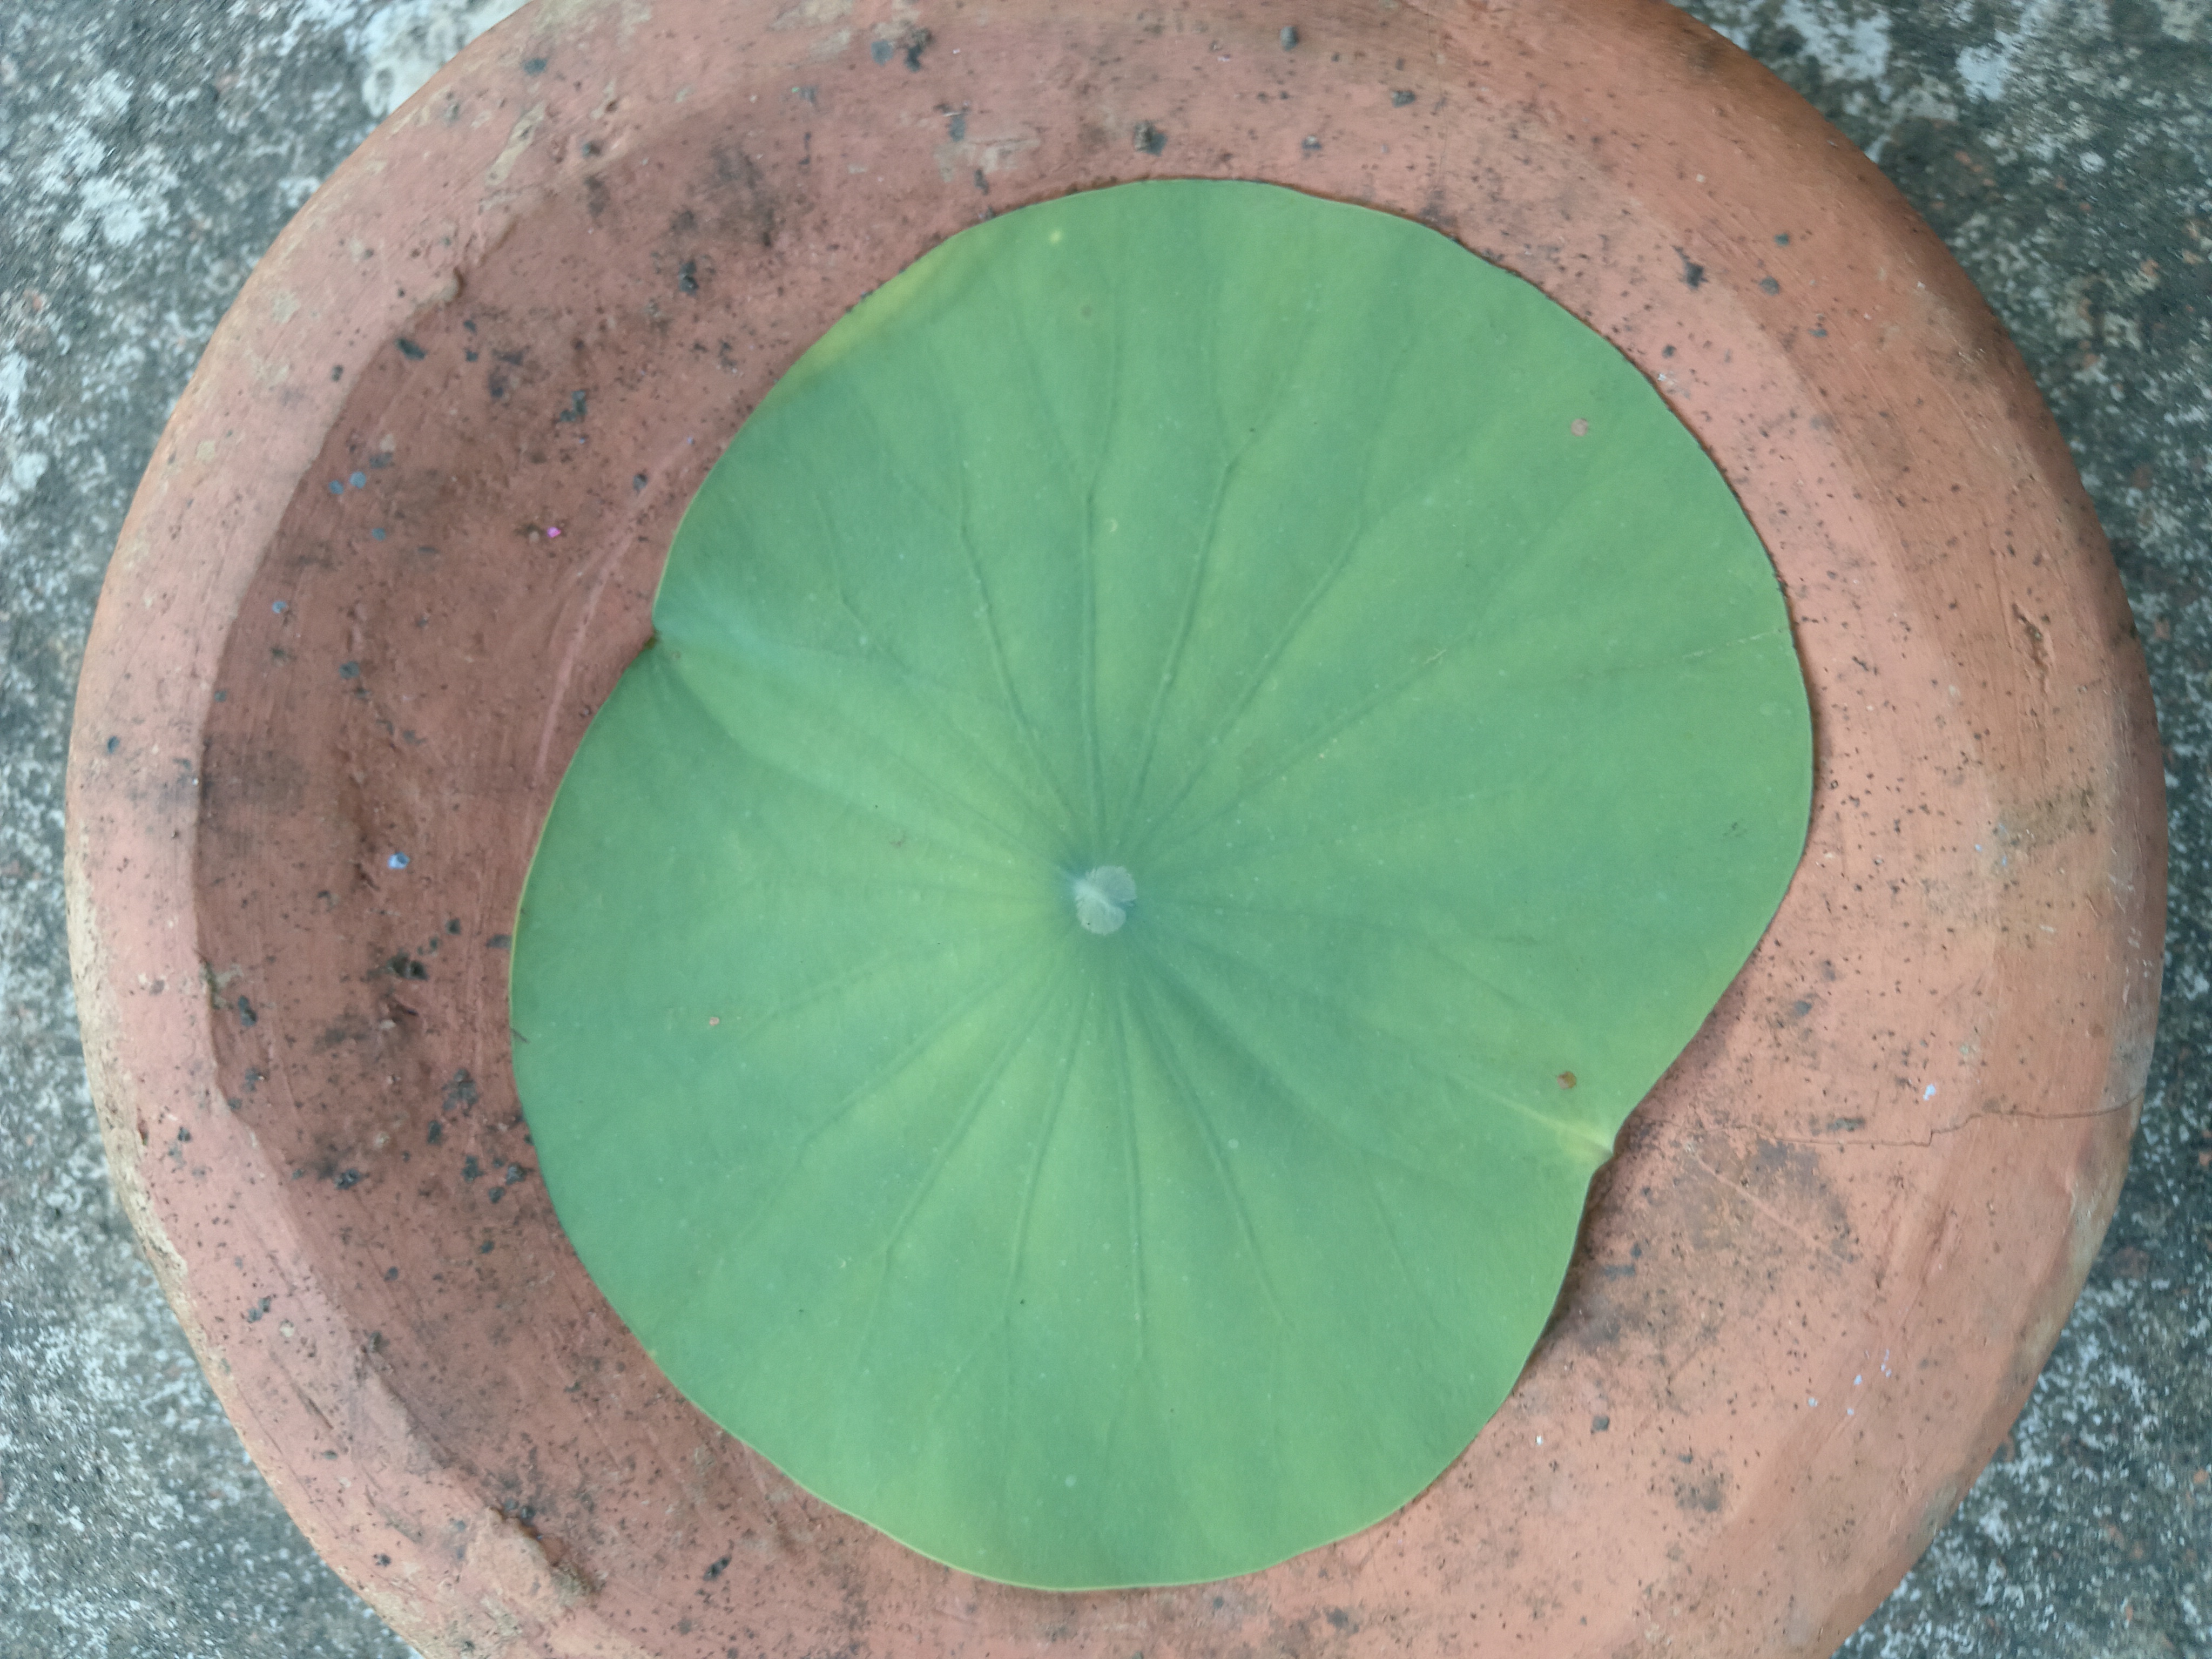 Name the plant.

lotus
